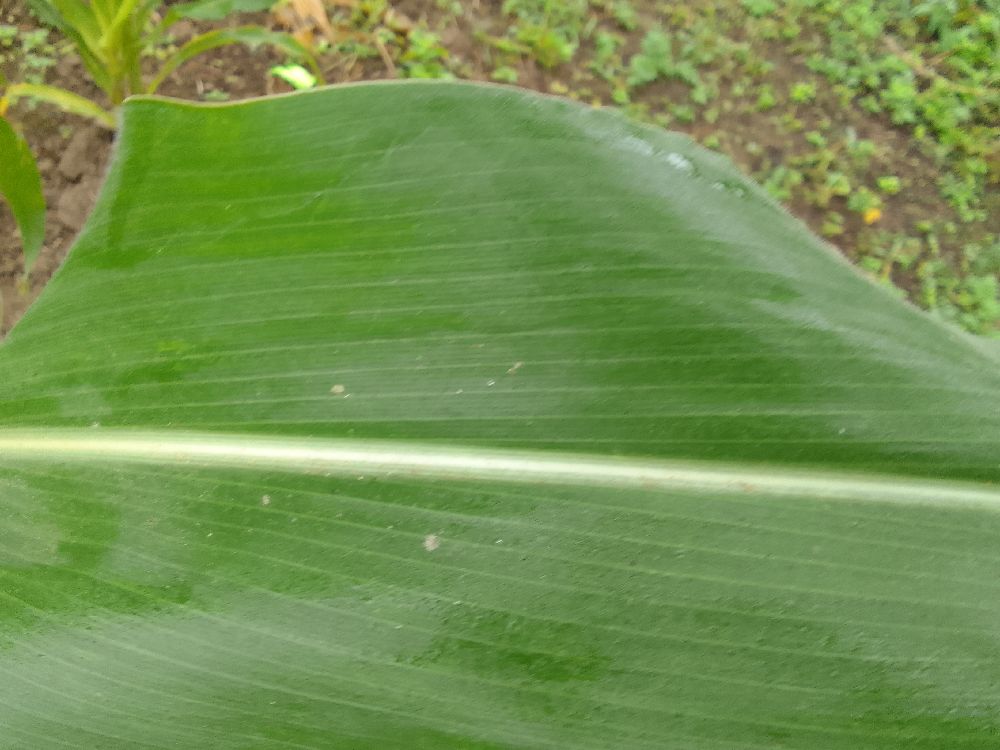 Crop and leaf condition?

maize, healthy
